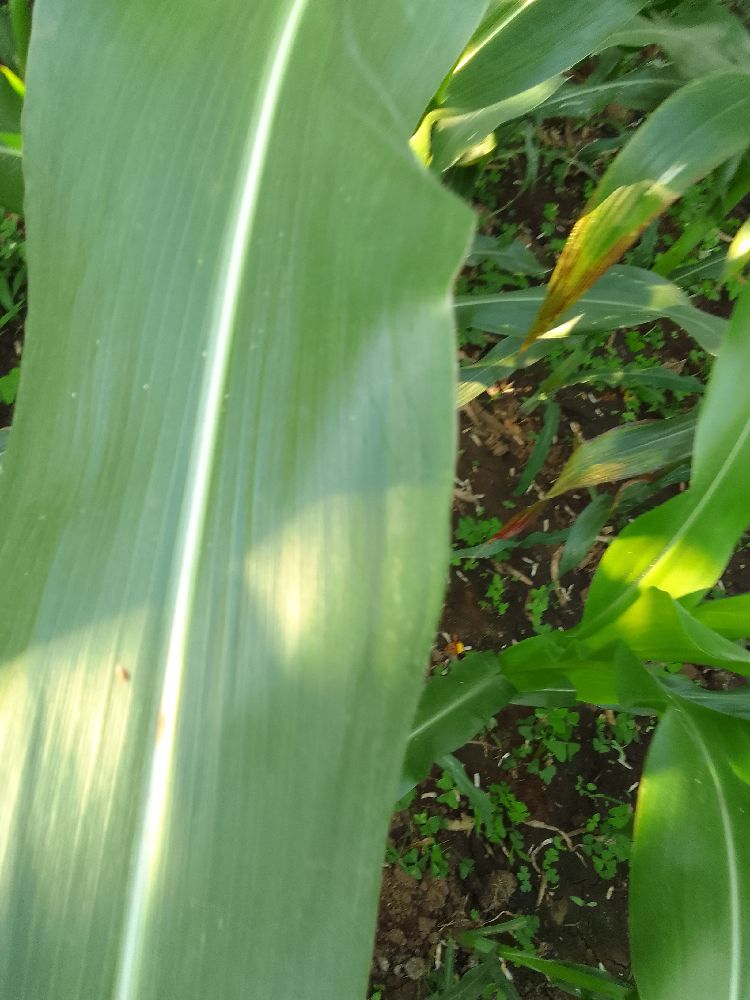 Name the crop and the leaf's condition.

maize, healthy
